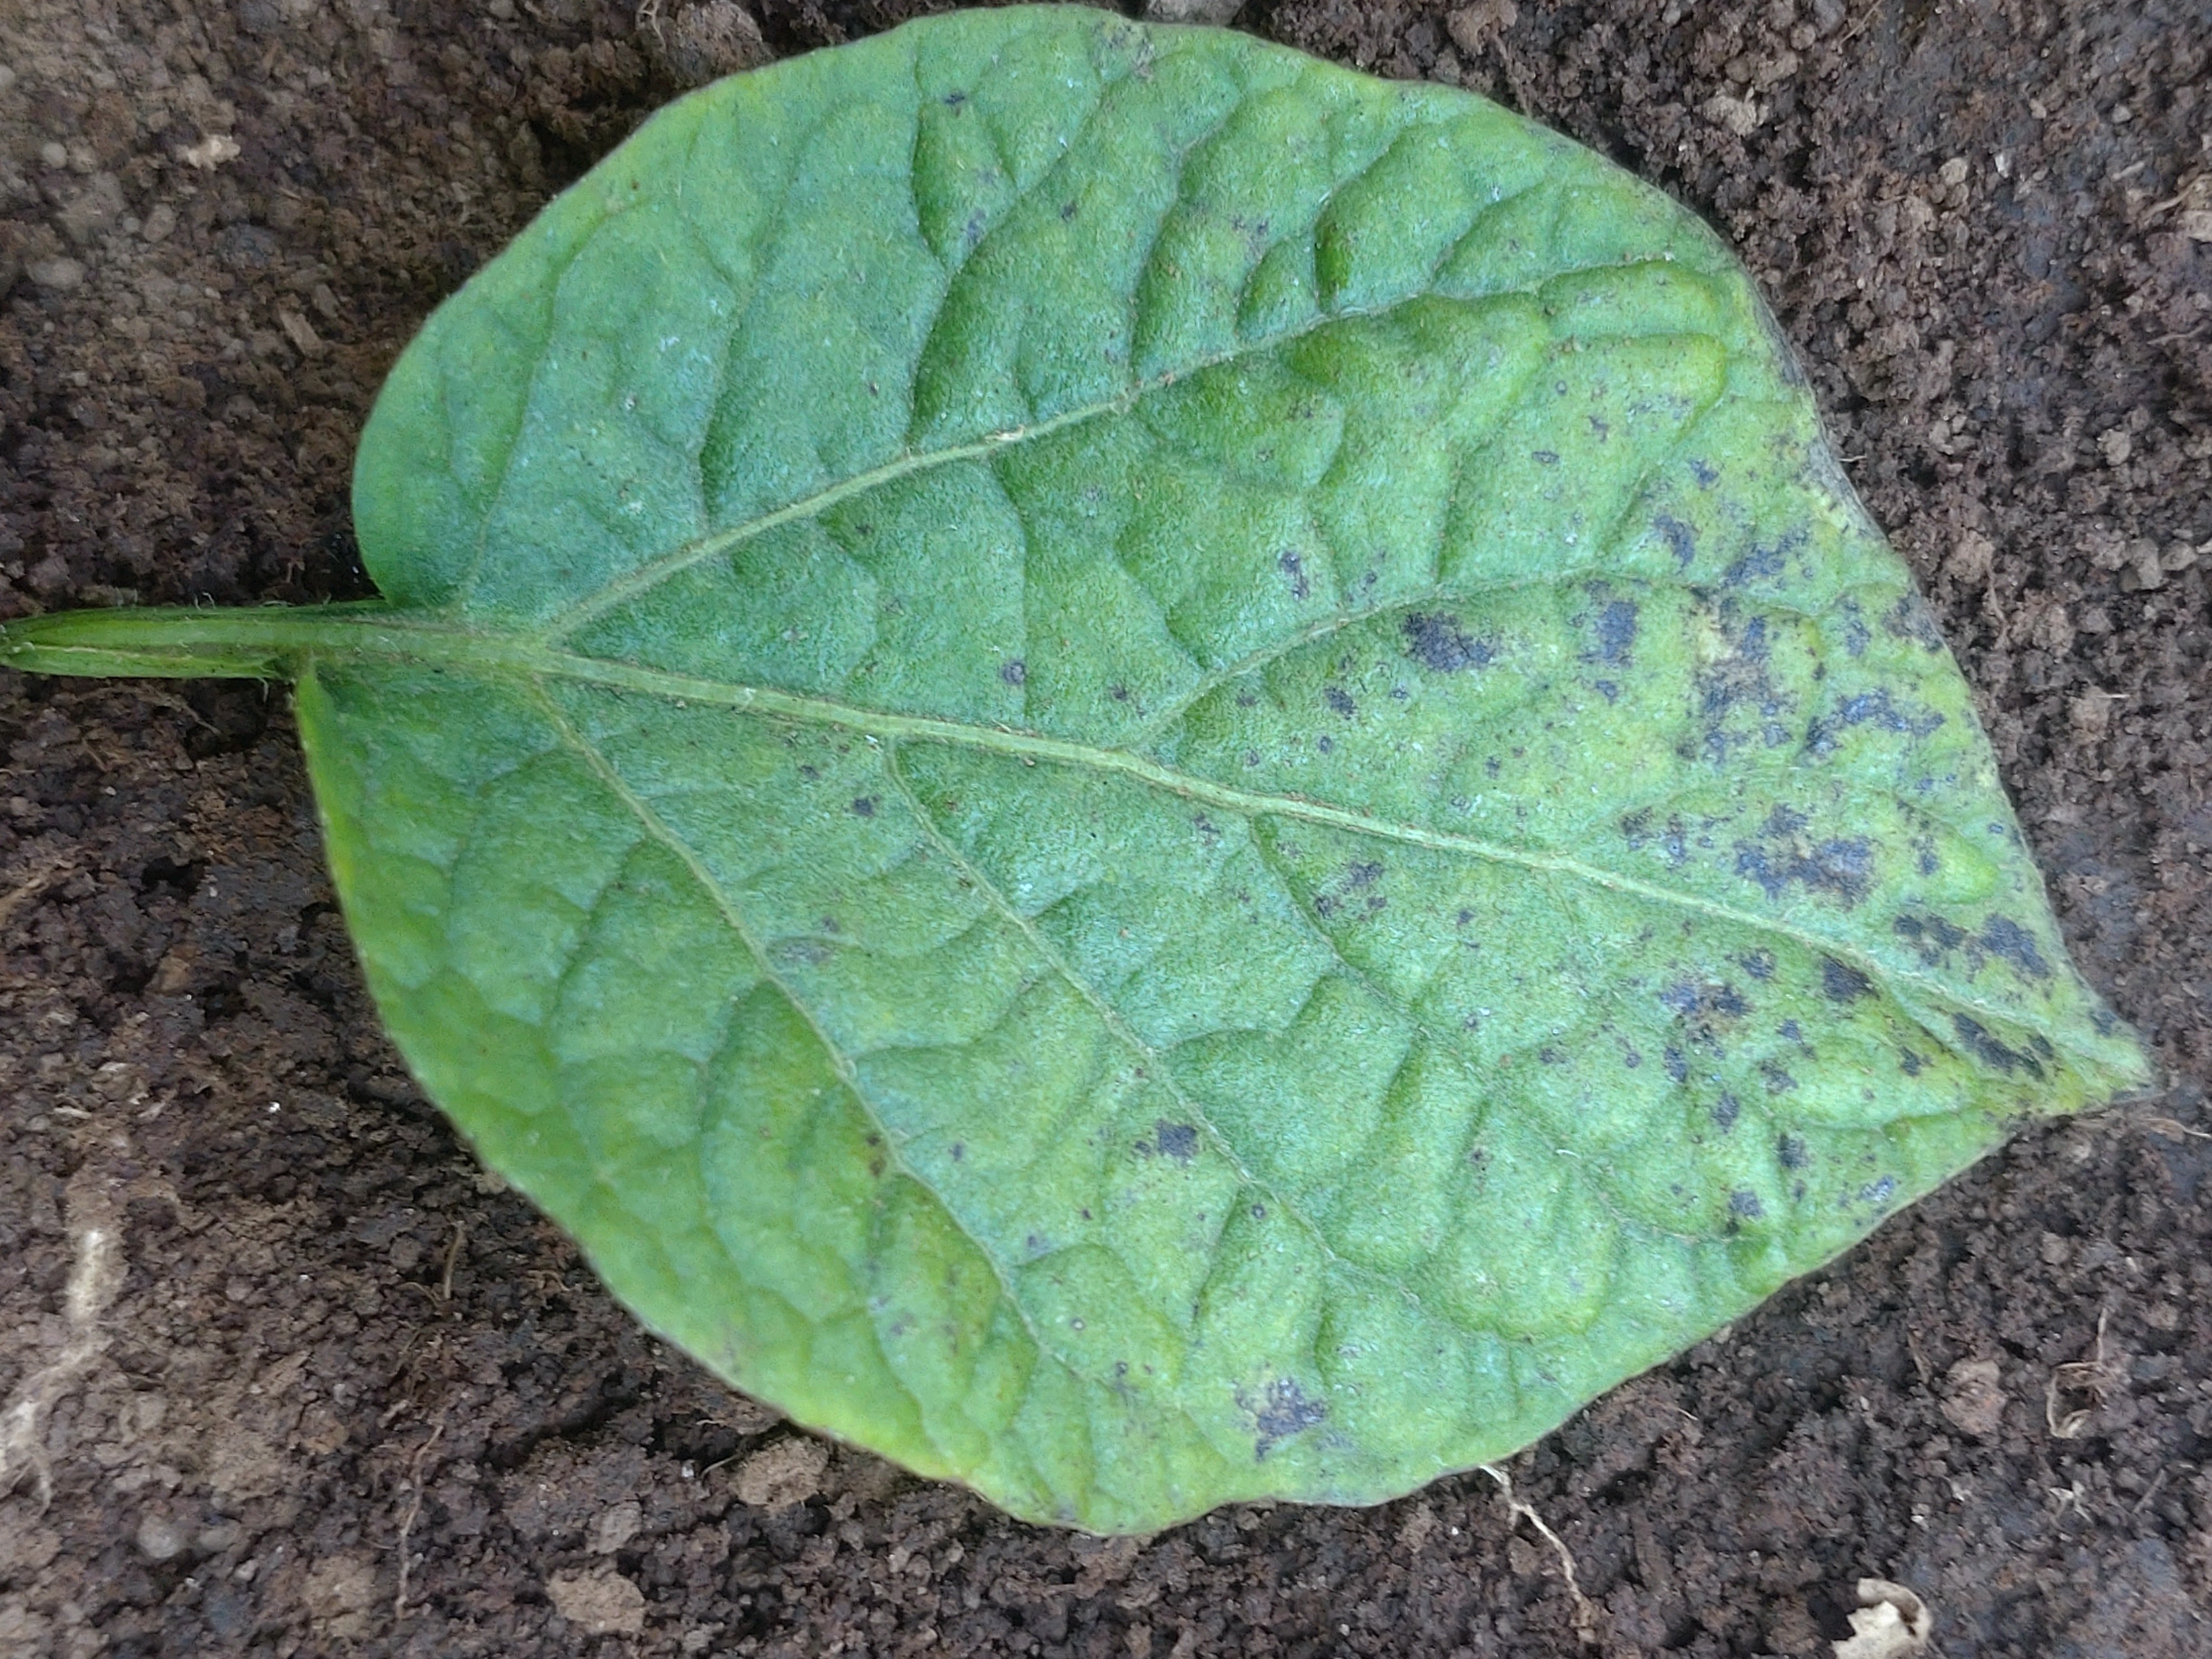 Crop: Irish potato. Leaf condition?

late blight
